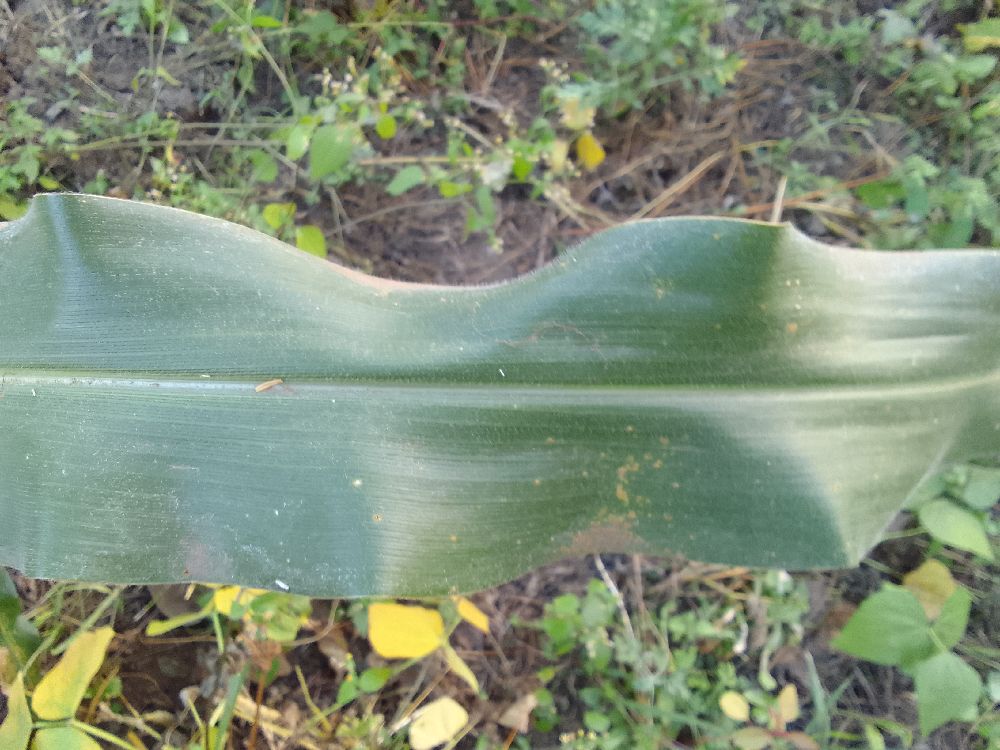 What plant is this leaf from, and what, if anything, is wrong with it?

maize, healthy
